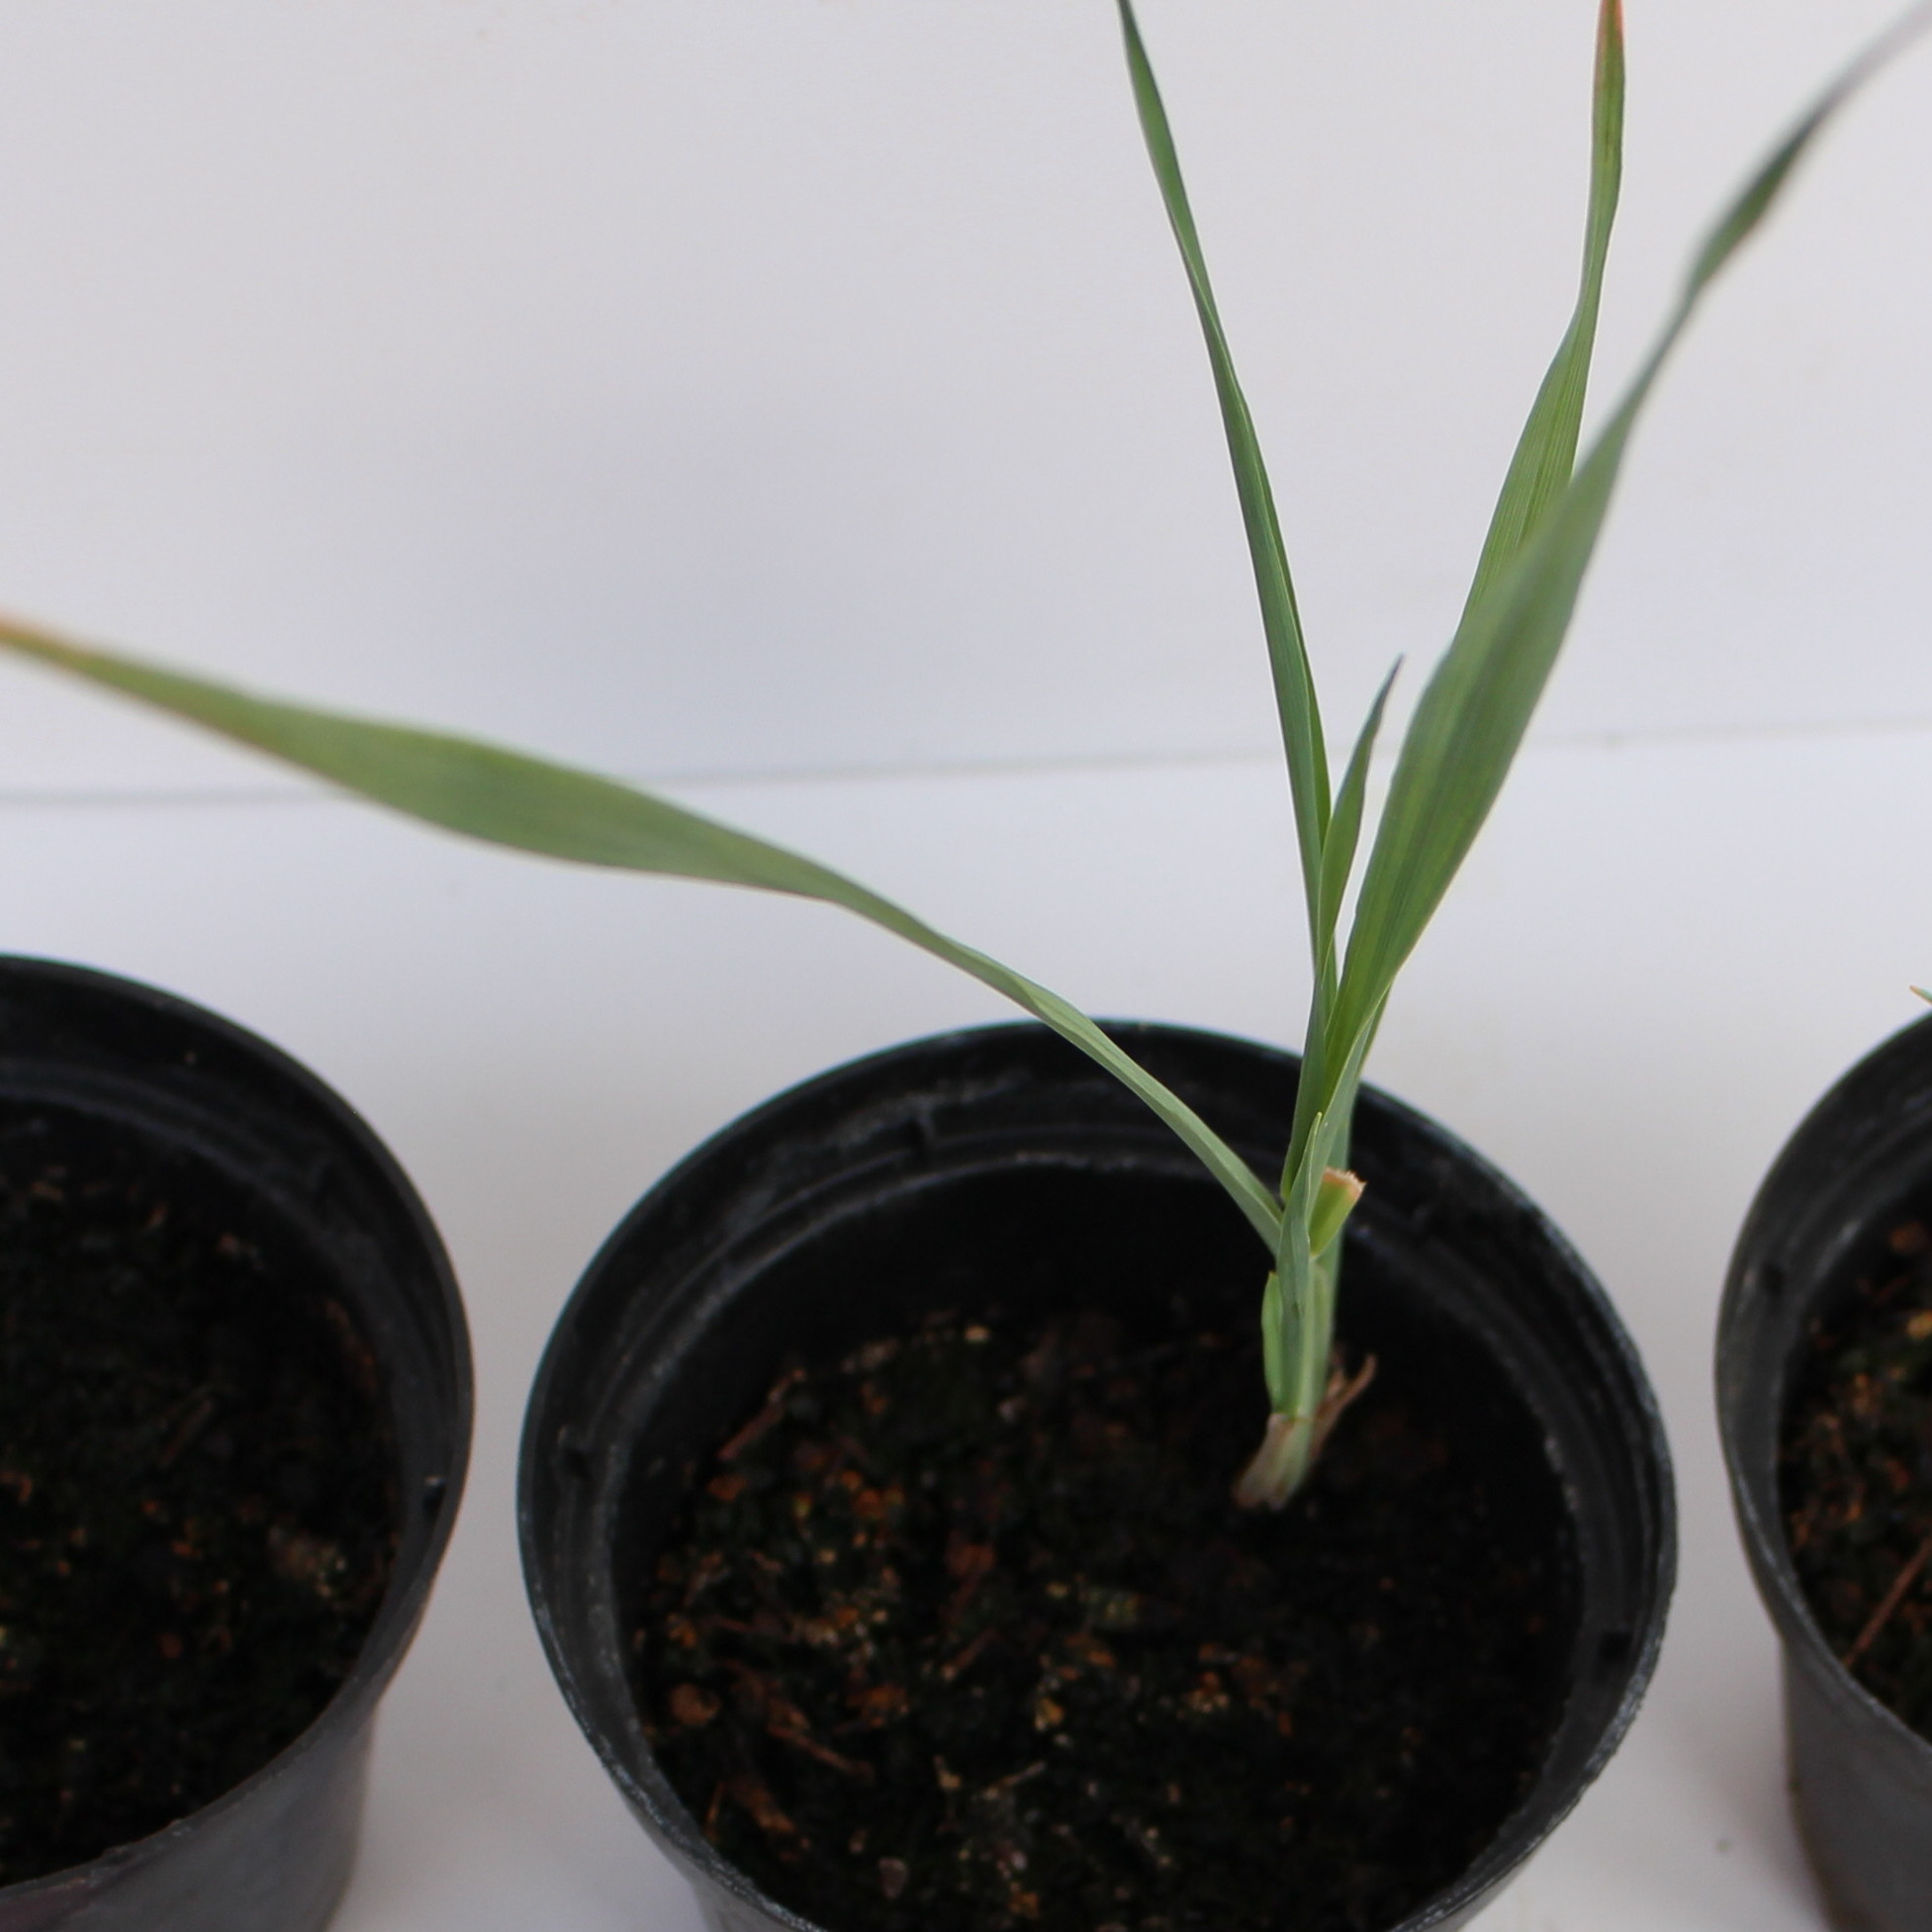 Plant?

Avena sterilis
